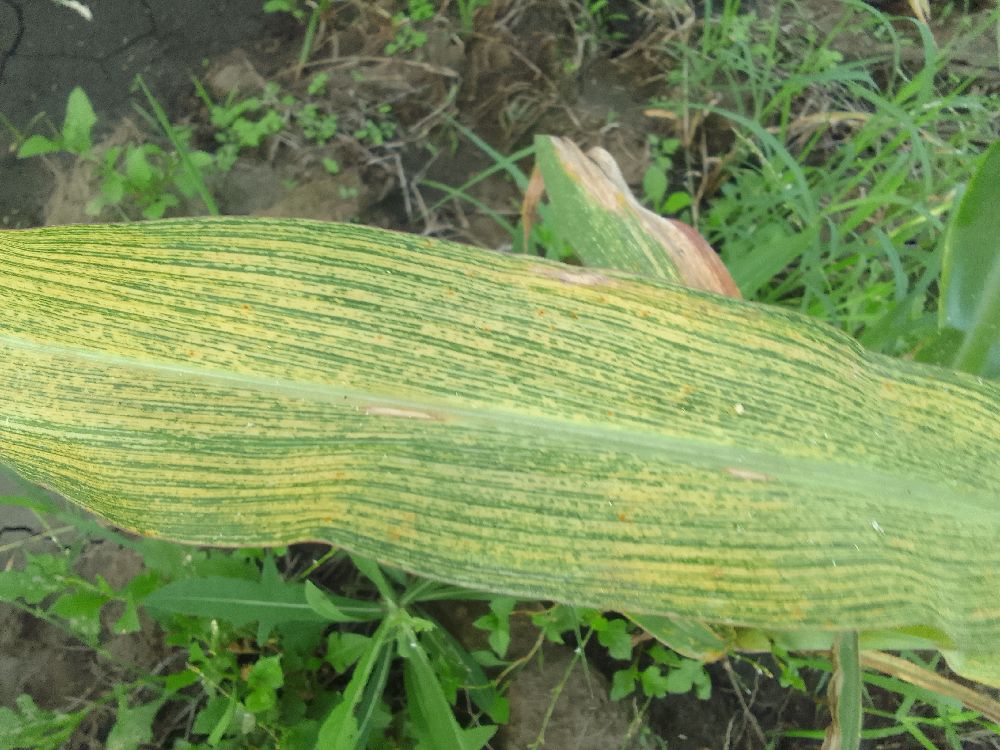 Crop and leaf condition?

maize, maize streak virus
